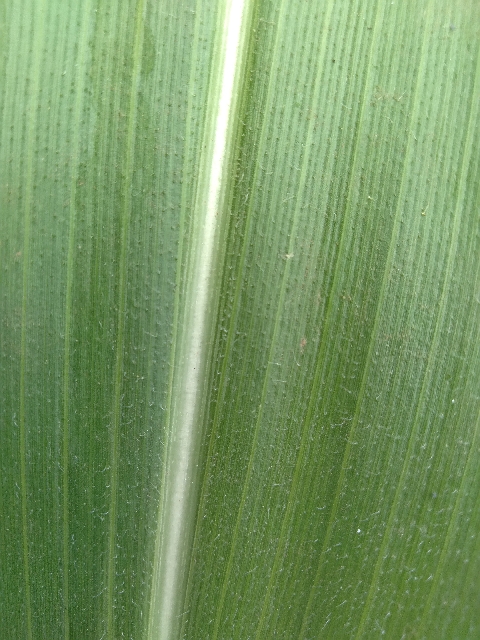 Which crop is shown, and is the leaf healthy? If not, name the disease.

maize, healthy
